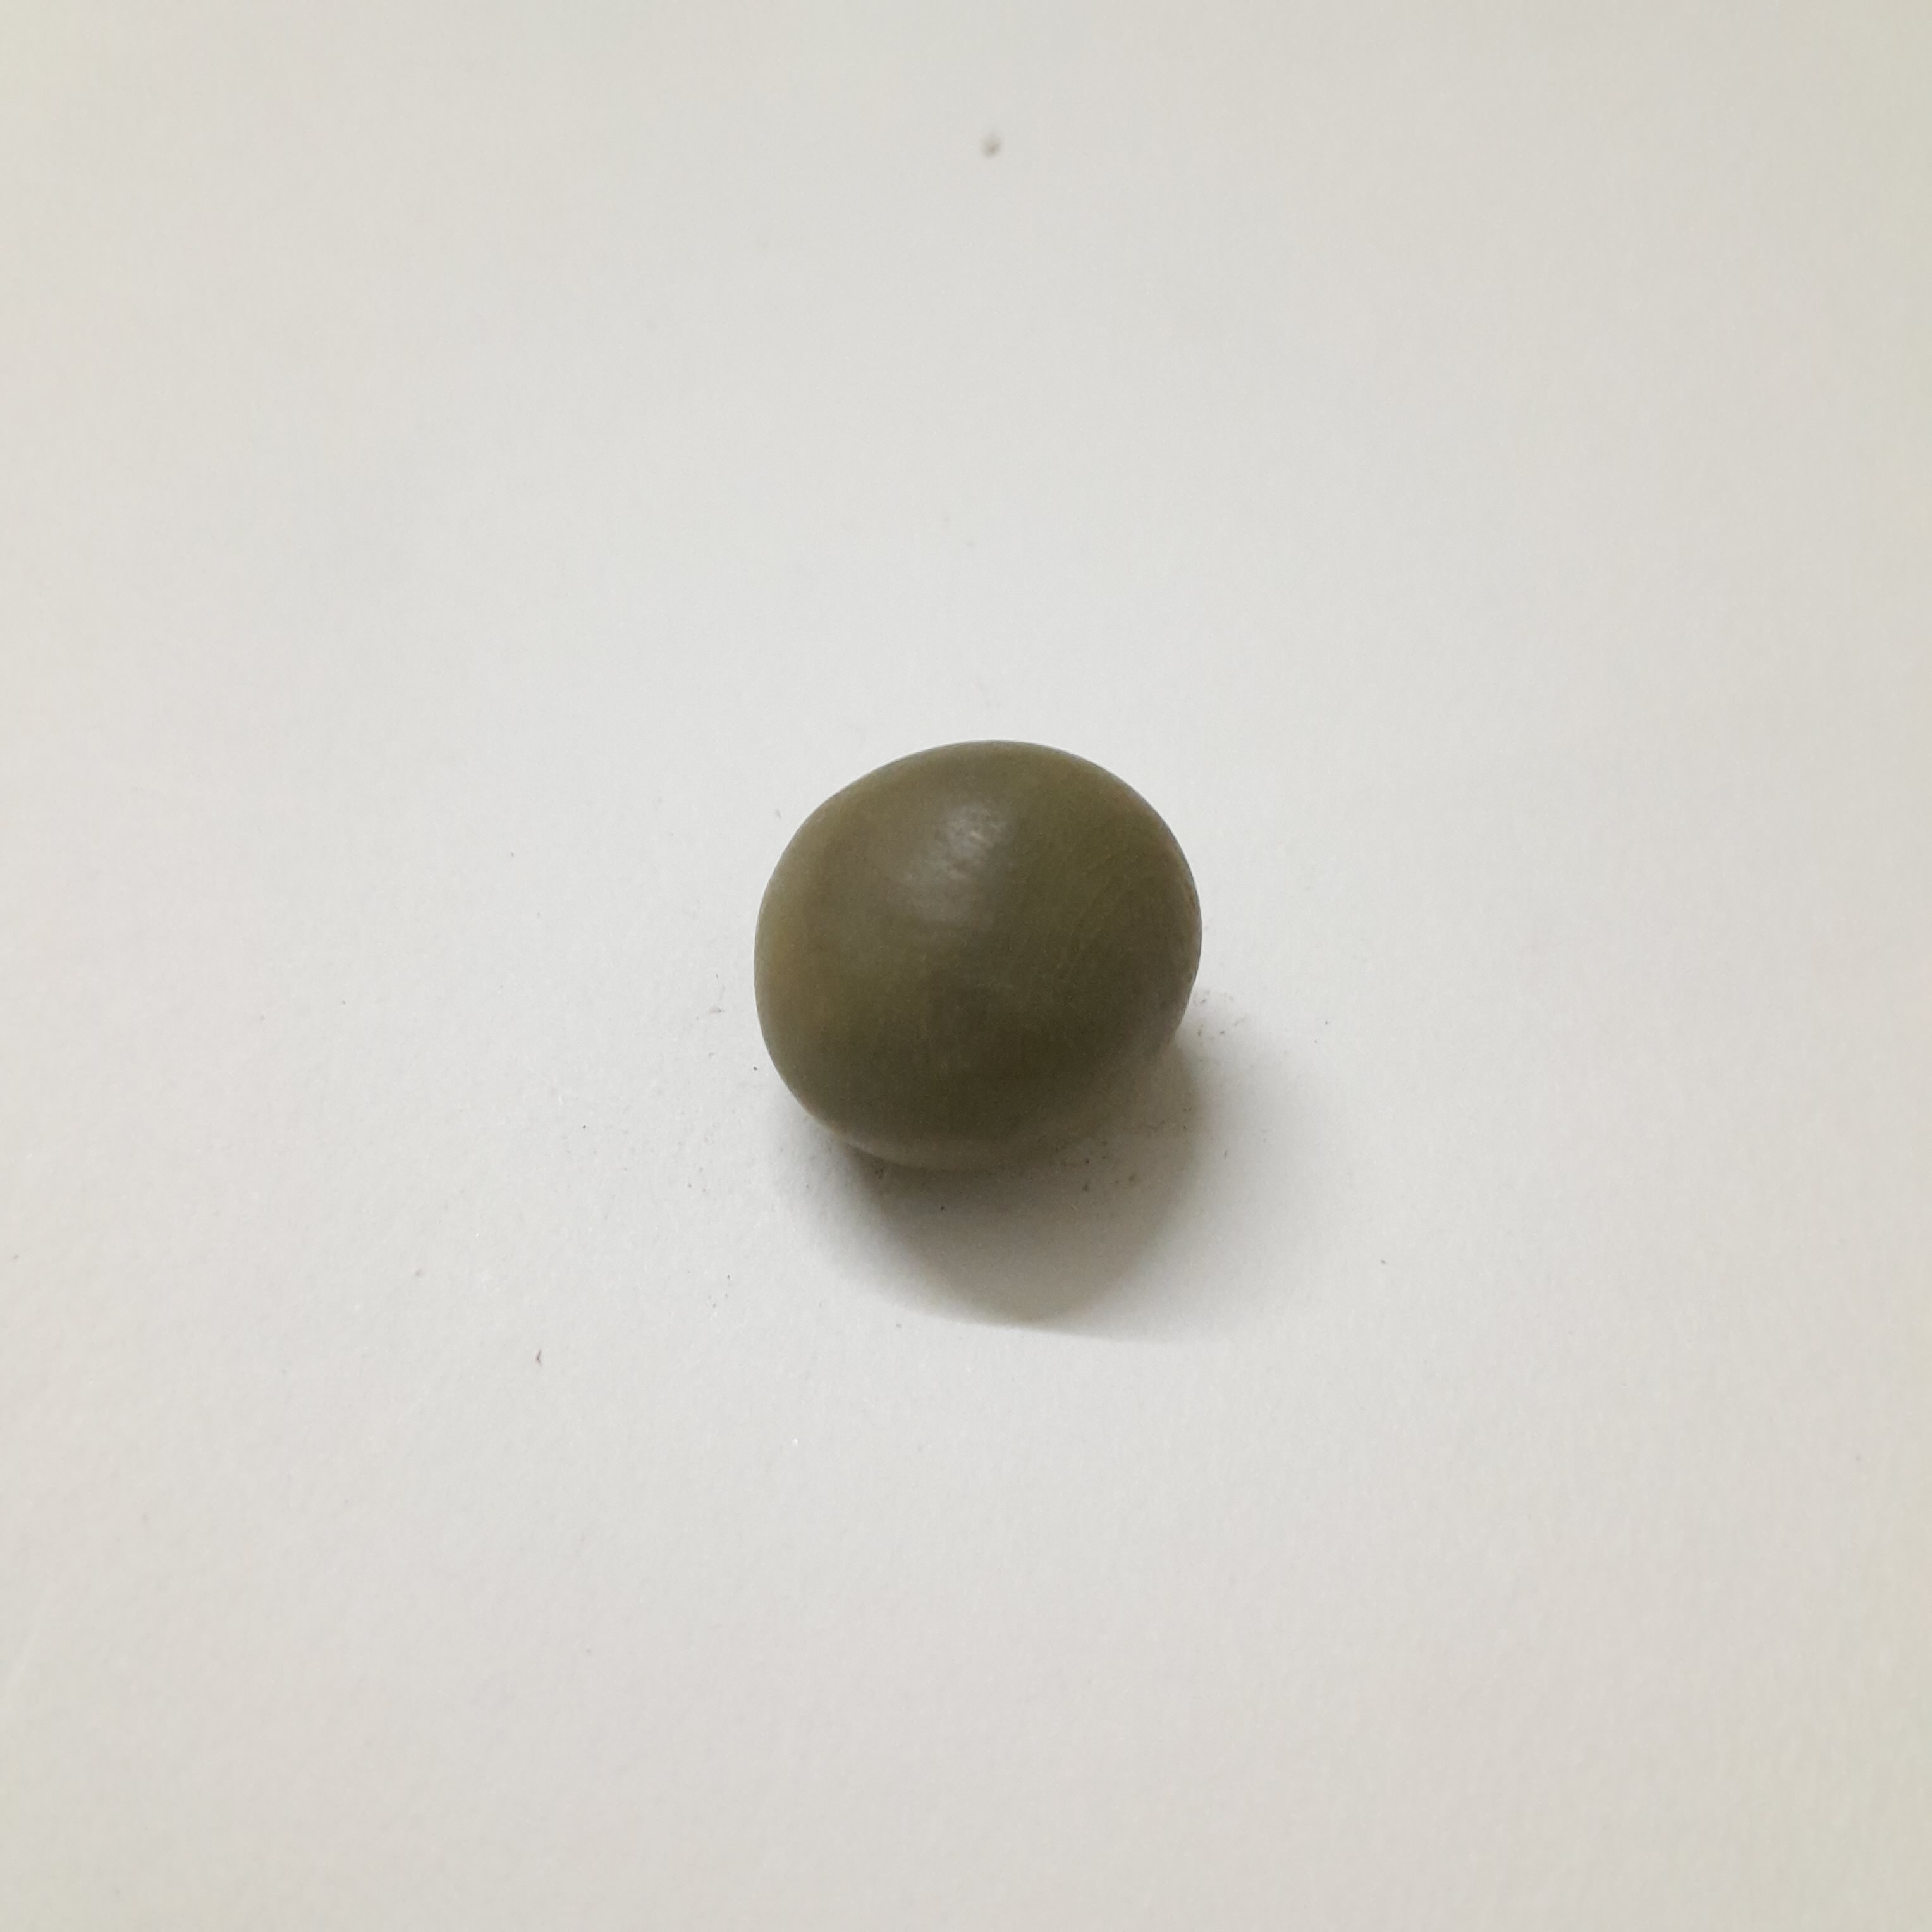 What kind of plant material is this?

sagargota
